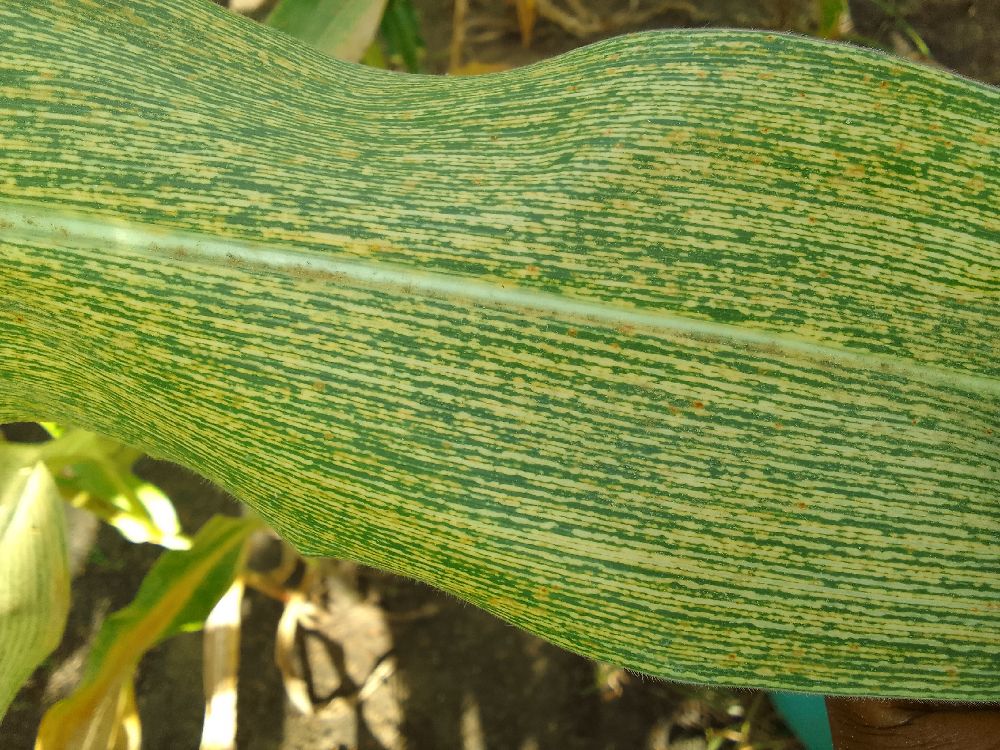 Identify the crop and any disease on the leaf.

maize, maize streak virus
